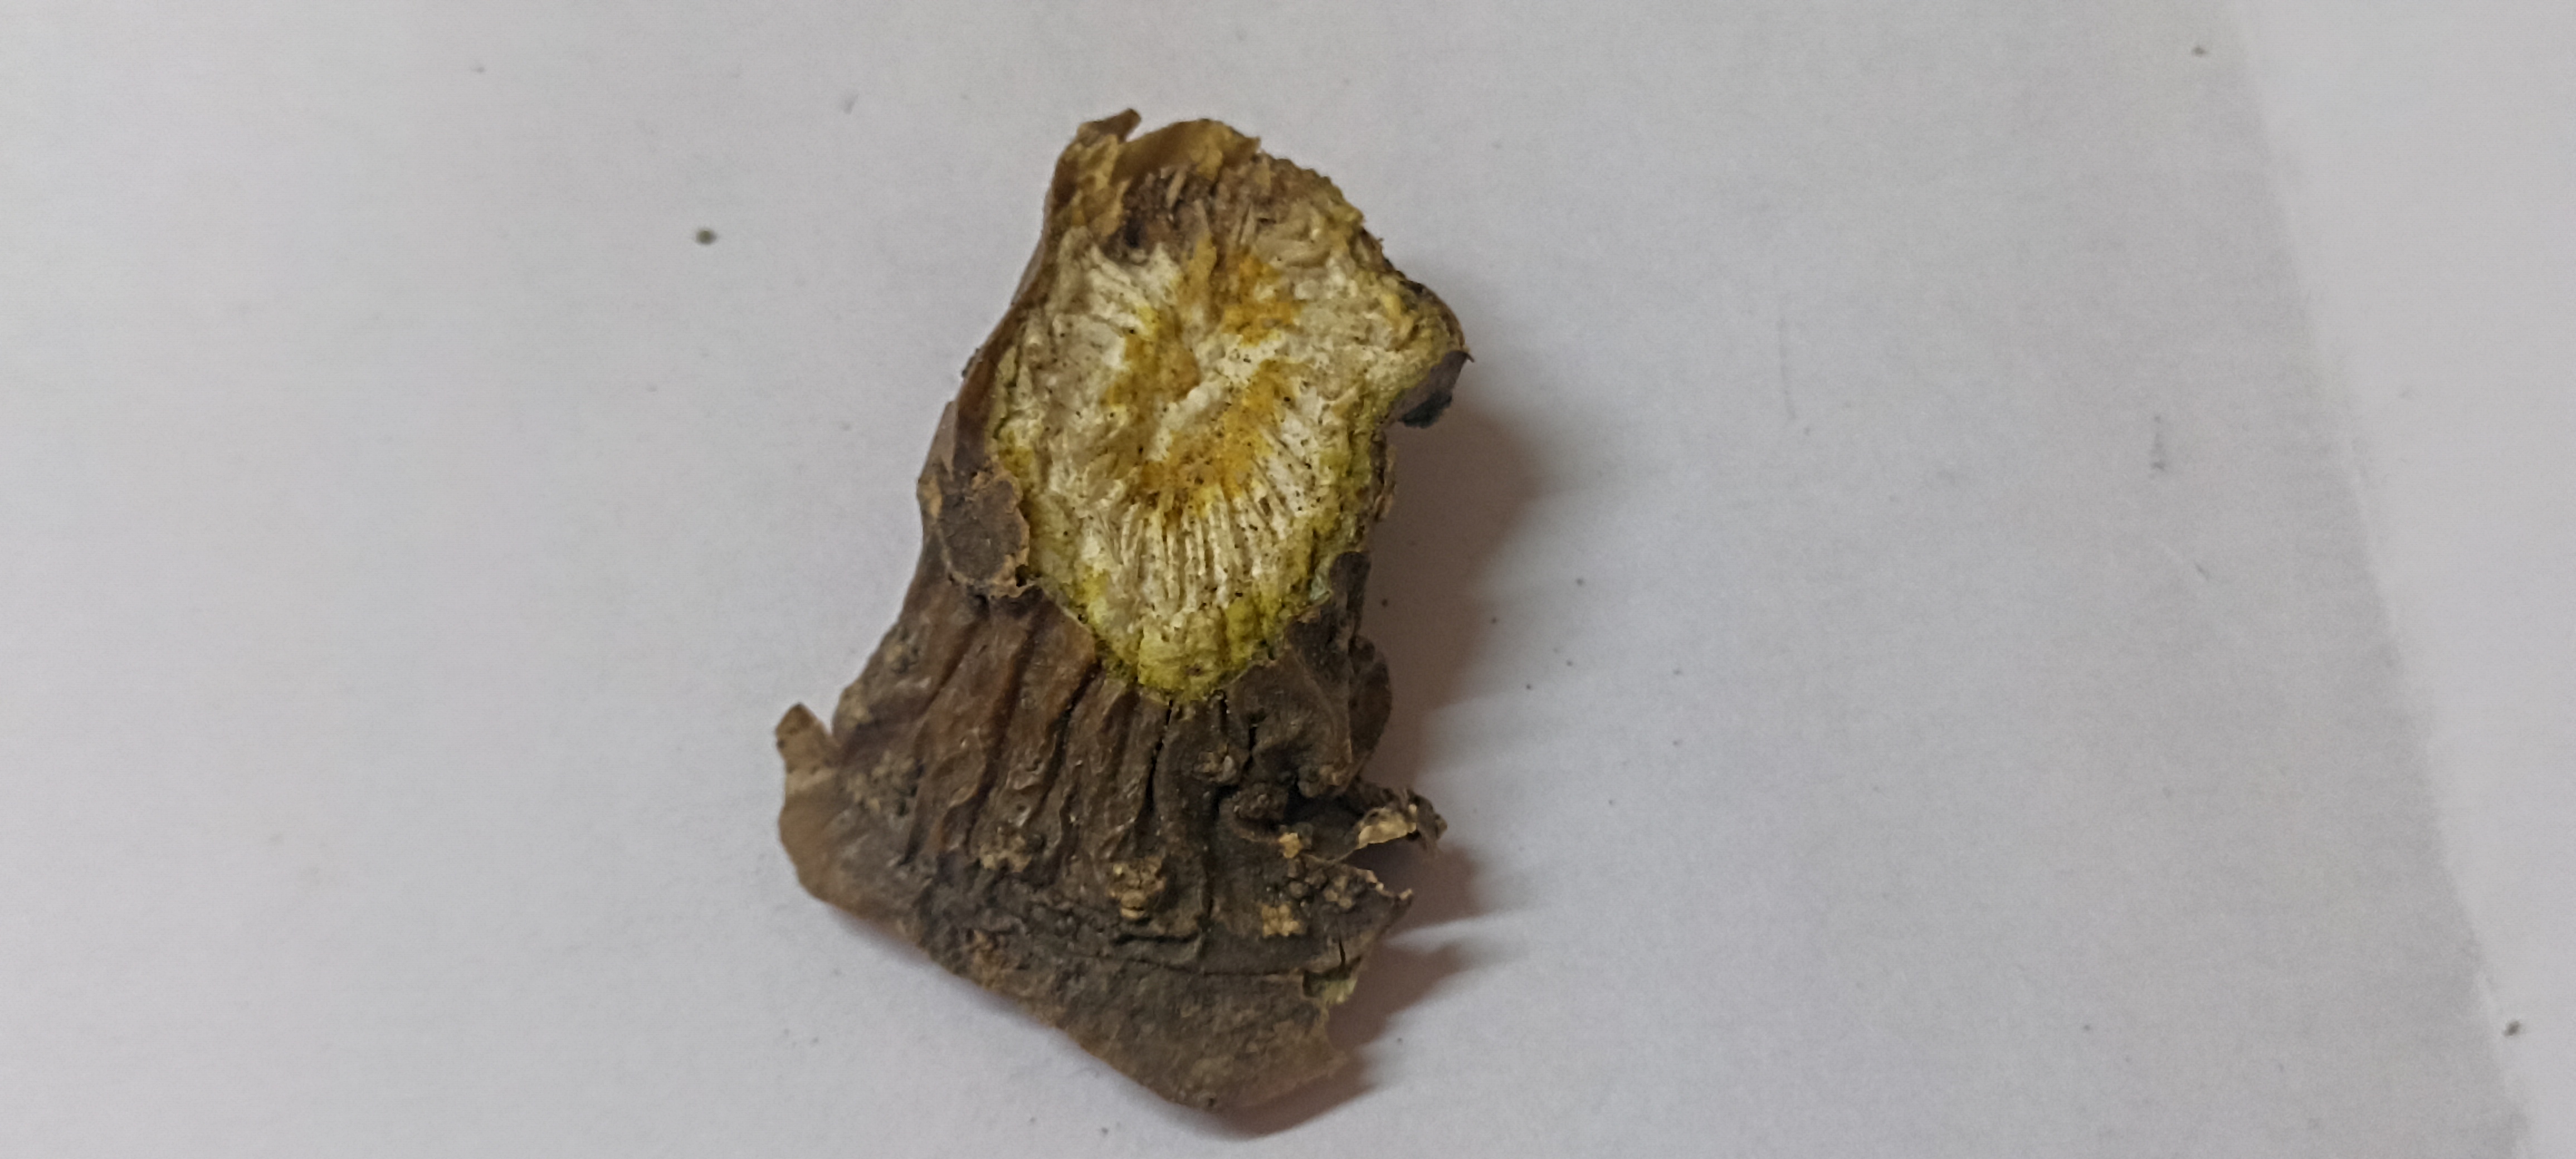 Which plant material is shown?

gulvel
